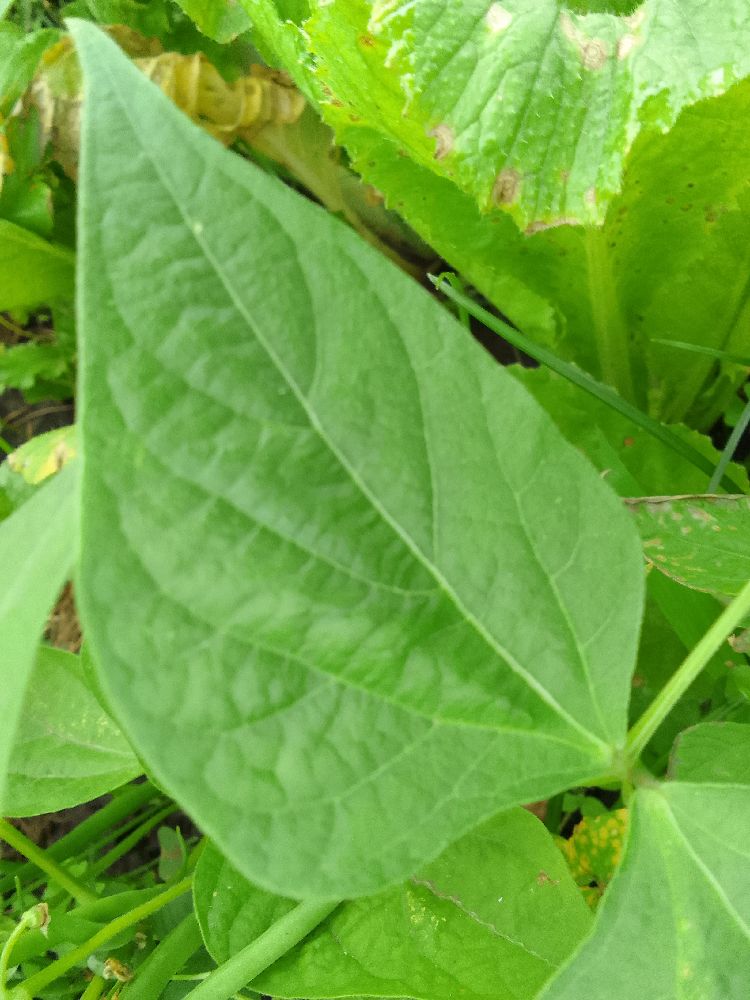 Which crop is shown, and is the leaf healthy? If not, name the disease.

common bean, healthy
